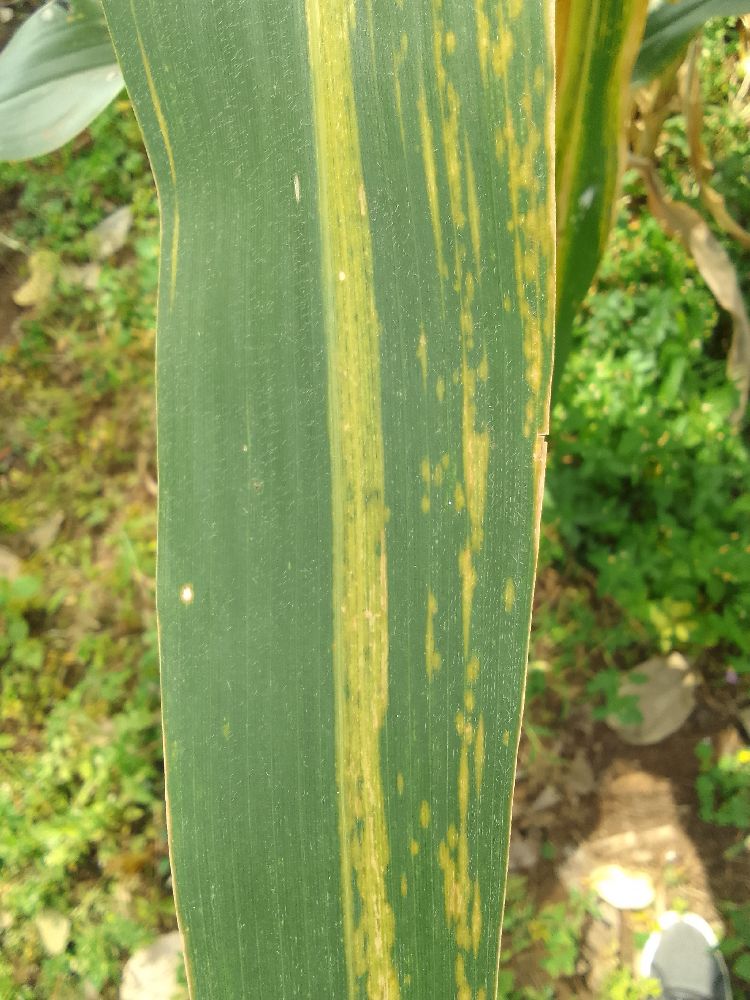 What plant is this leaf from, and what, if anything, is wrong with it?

maize, maize lethal necrosis
